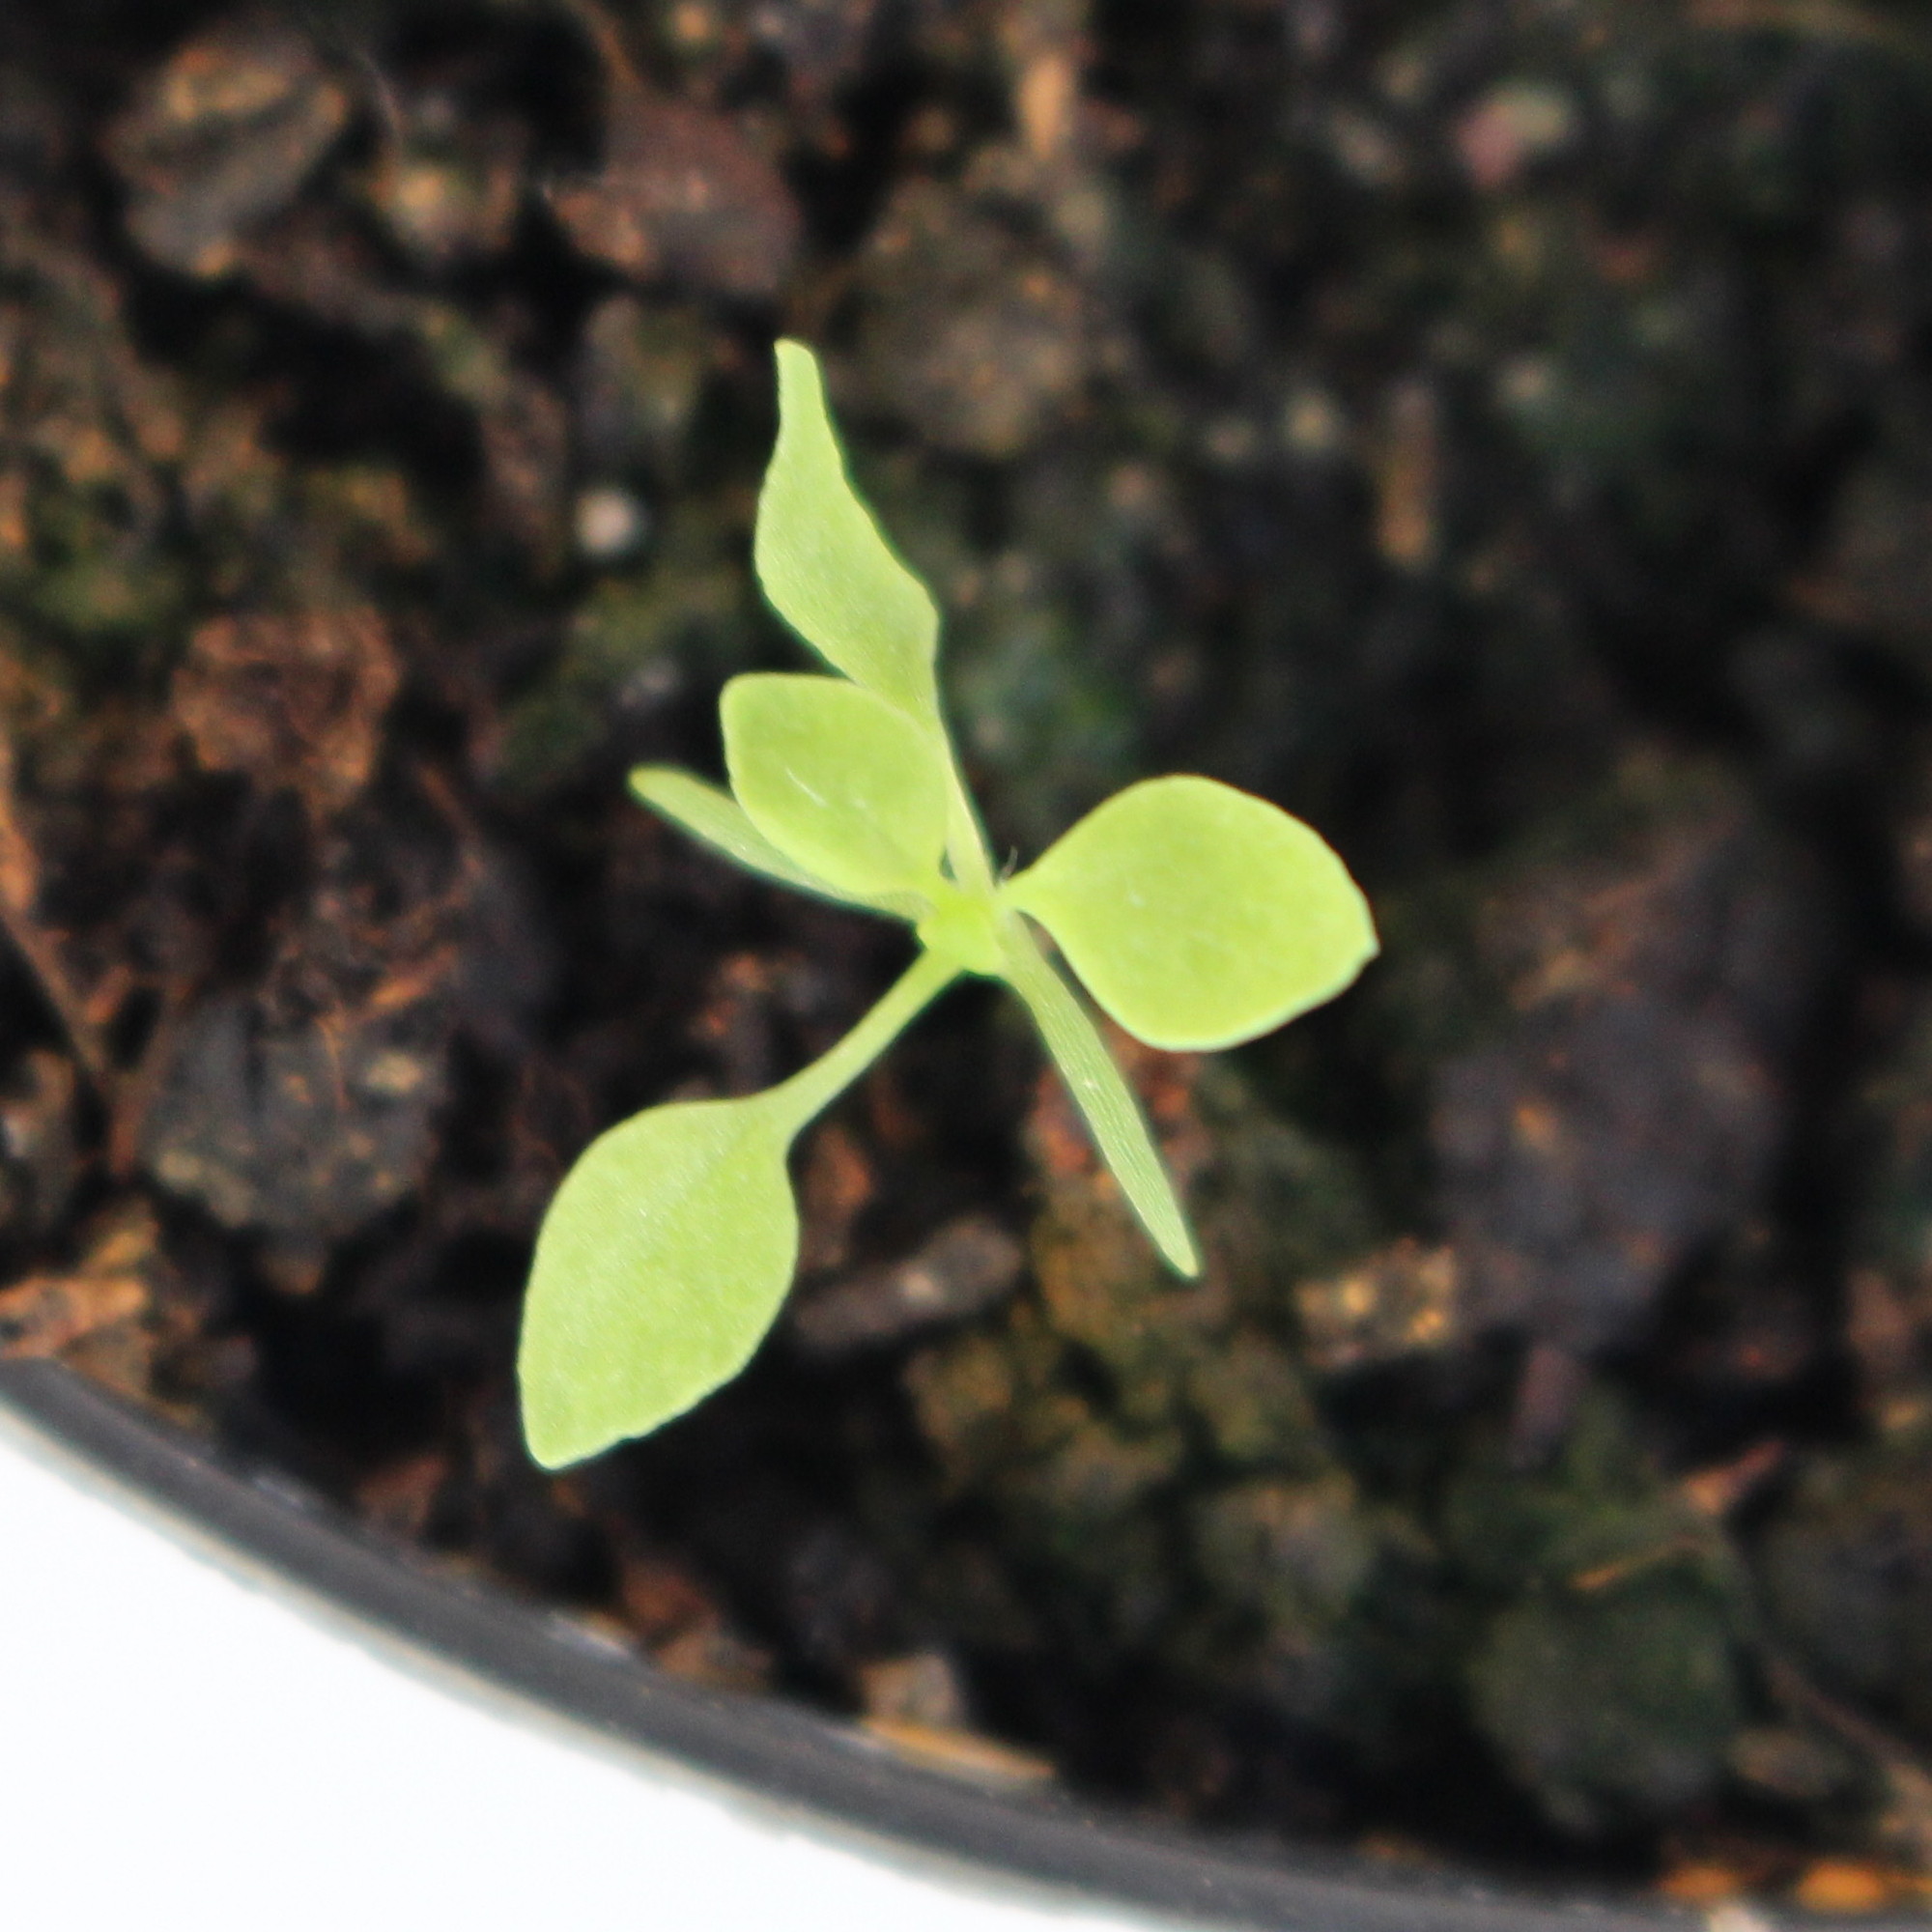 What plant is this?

Papaver rhoeas
